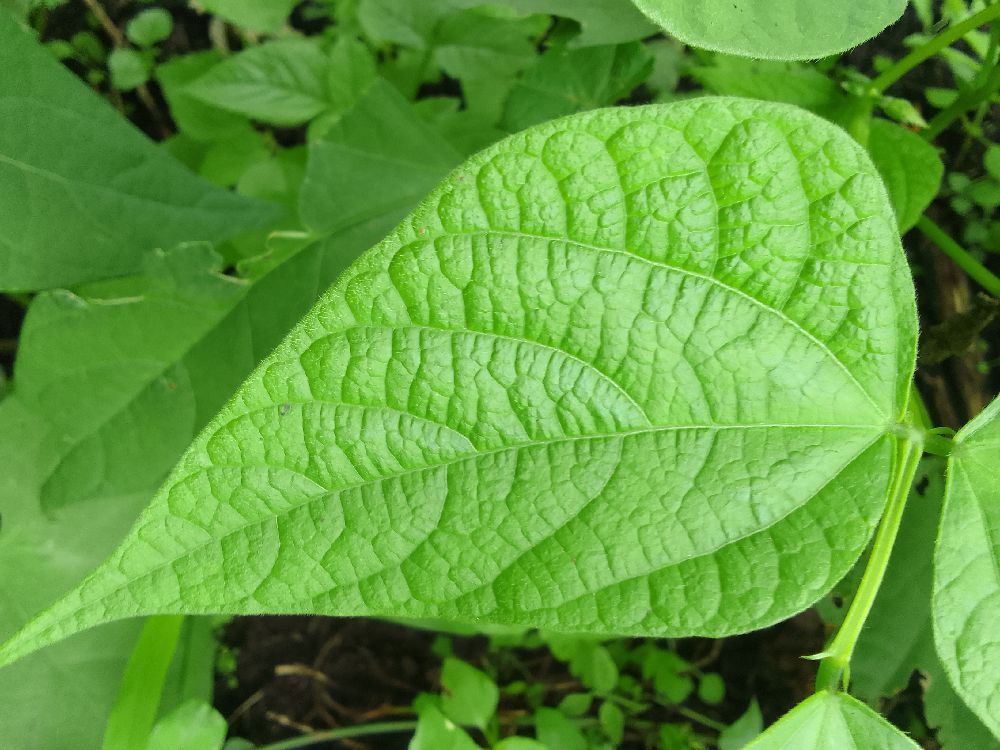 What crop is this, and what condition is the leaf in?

common bean, healthy
